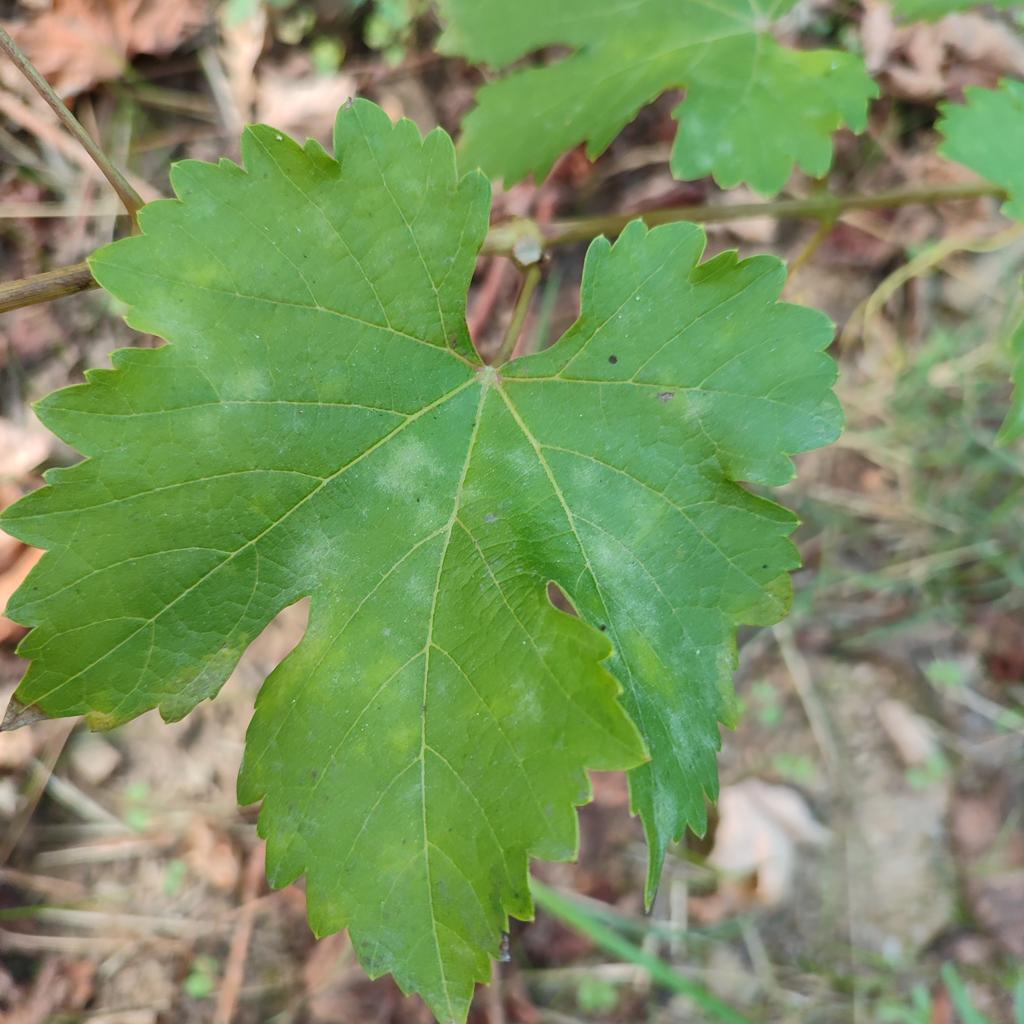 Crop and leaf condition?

grapevine, powdery mildew
